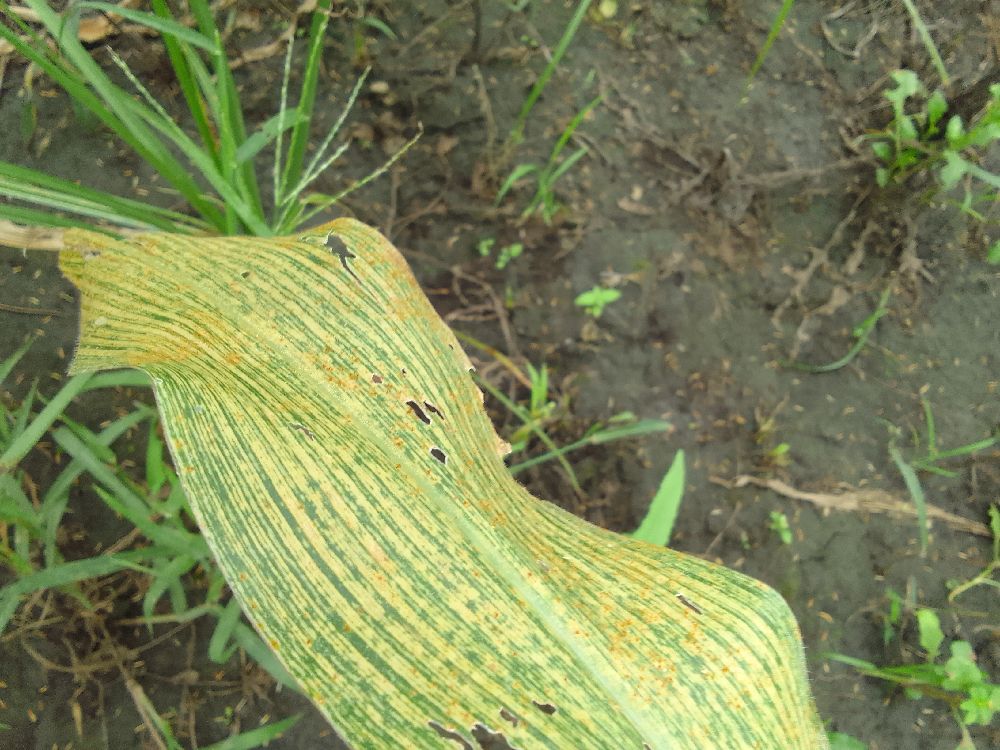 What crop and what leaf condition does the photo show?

maize, maize streak virus
